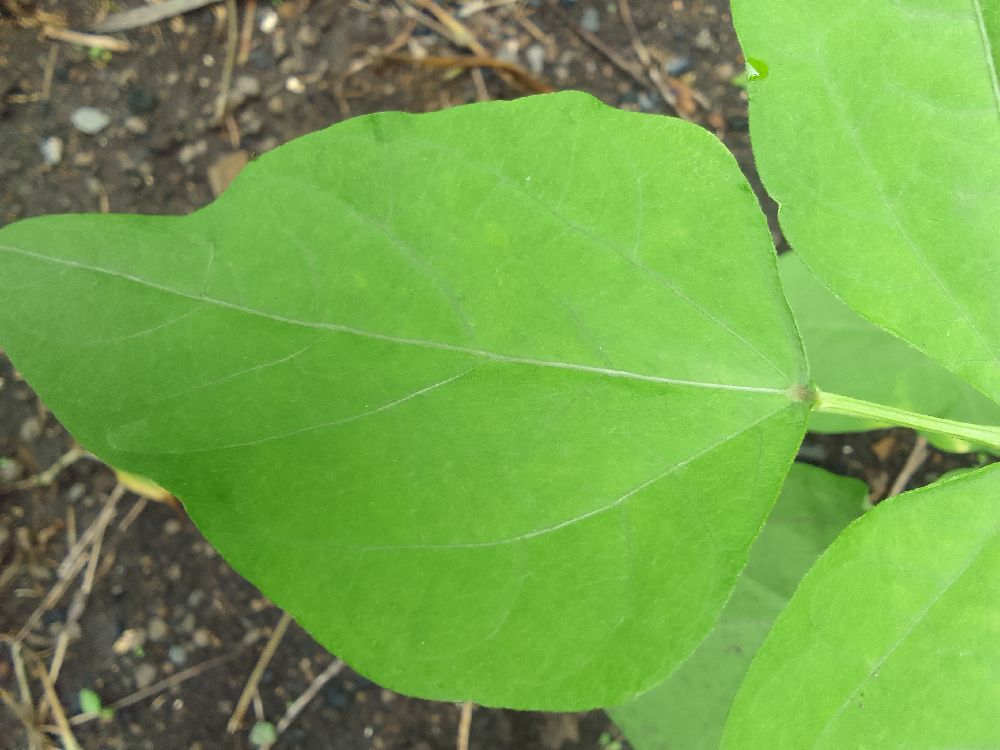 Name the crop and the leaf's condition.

common bean, healthy
